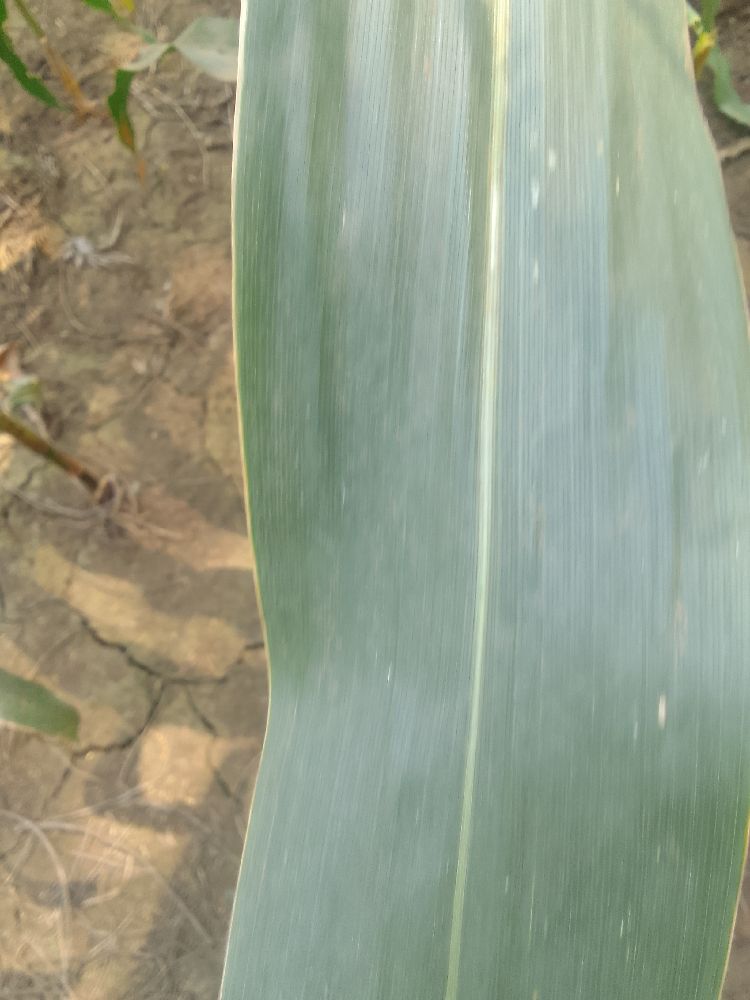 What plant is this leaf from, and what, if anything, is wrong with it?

maize, healthy
